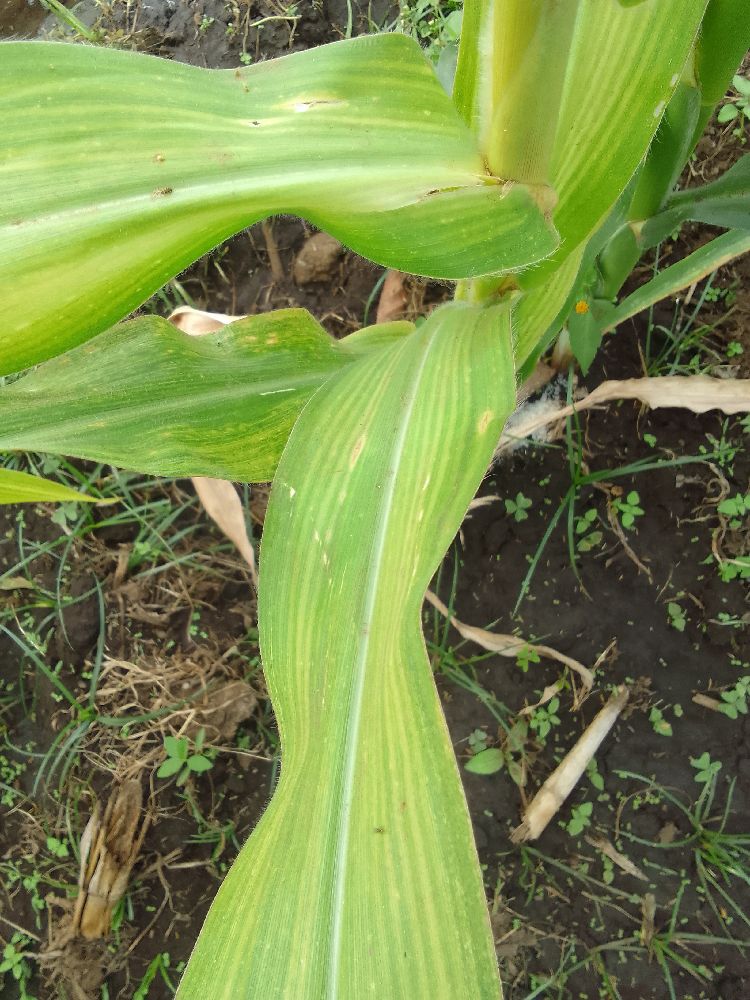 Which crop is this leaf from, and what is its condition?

maize, maize lethal necrosis
